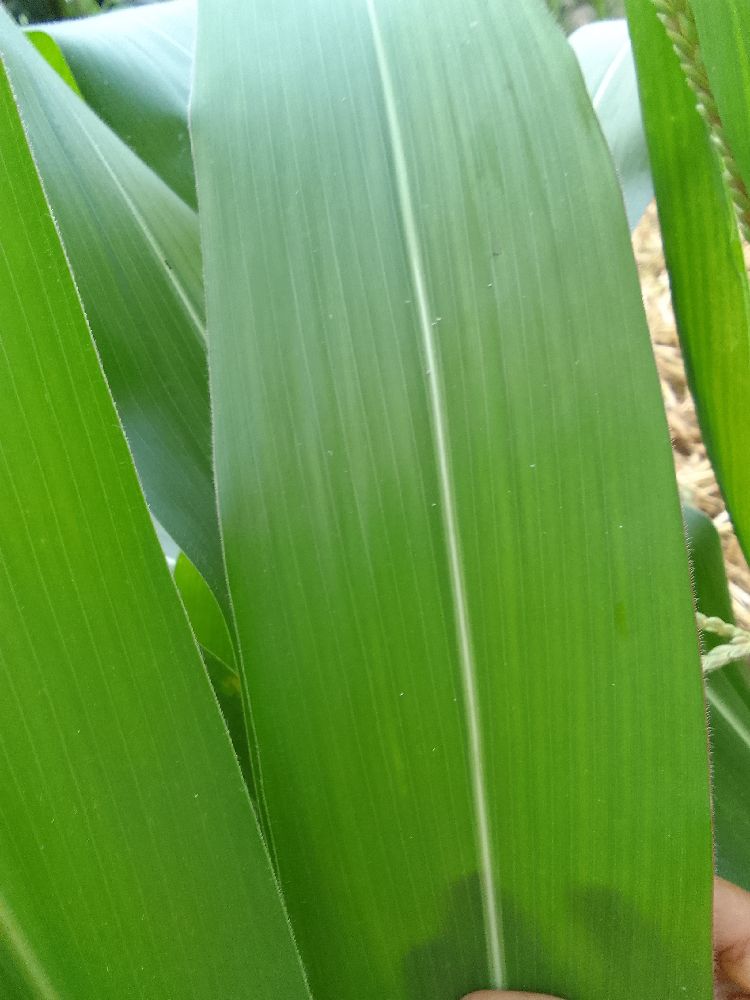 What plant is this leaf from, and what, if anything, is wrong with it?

maize, healthy
